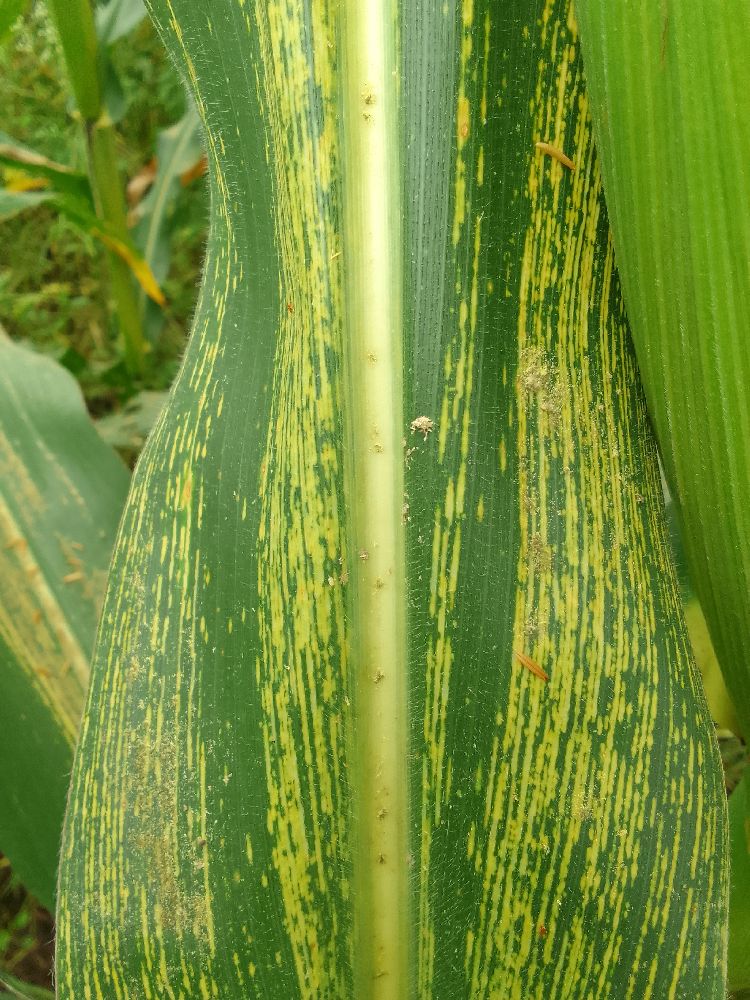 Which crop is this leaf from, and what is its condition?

maize, maize streak virus
